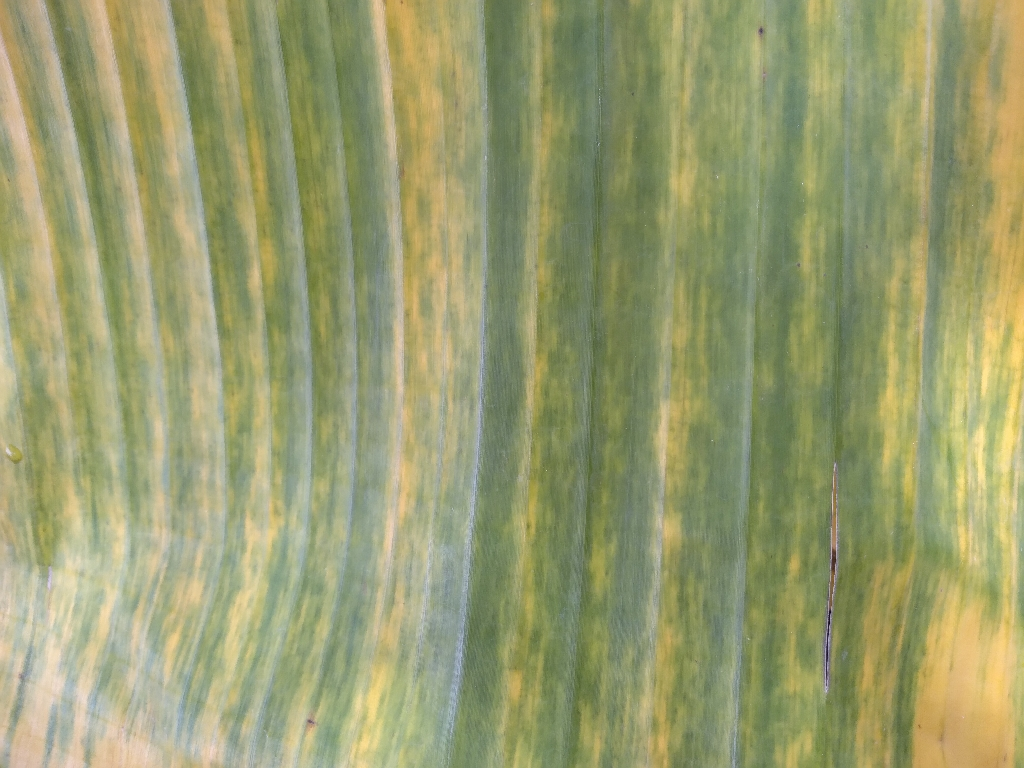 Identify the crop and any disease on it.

banana, fusarium wilt race 1
